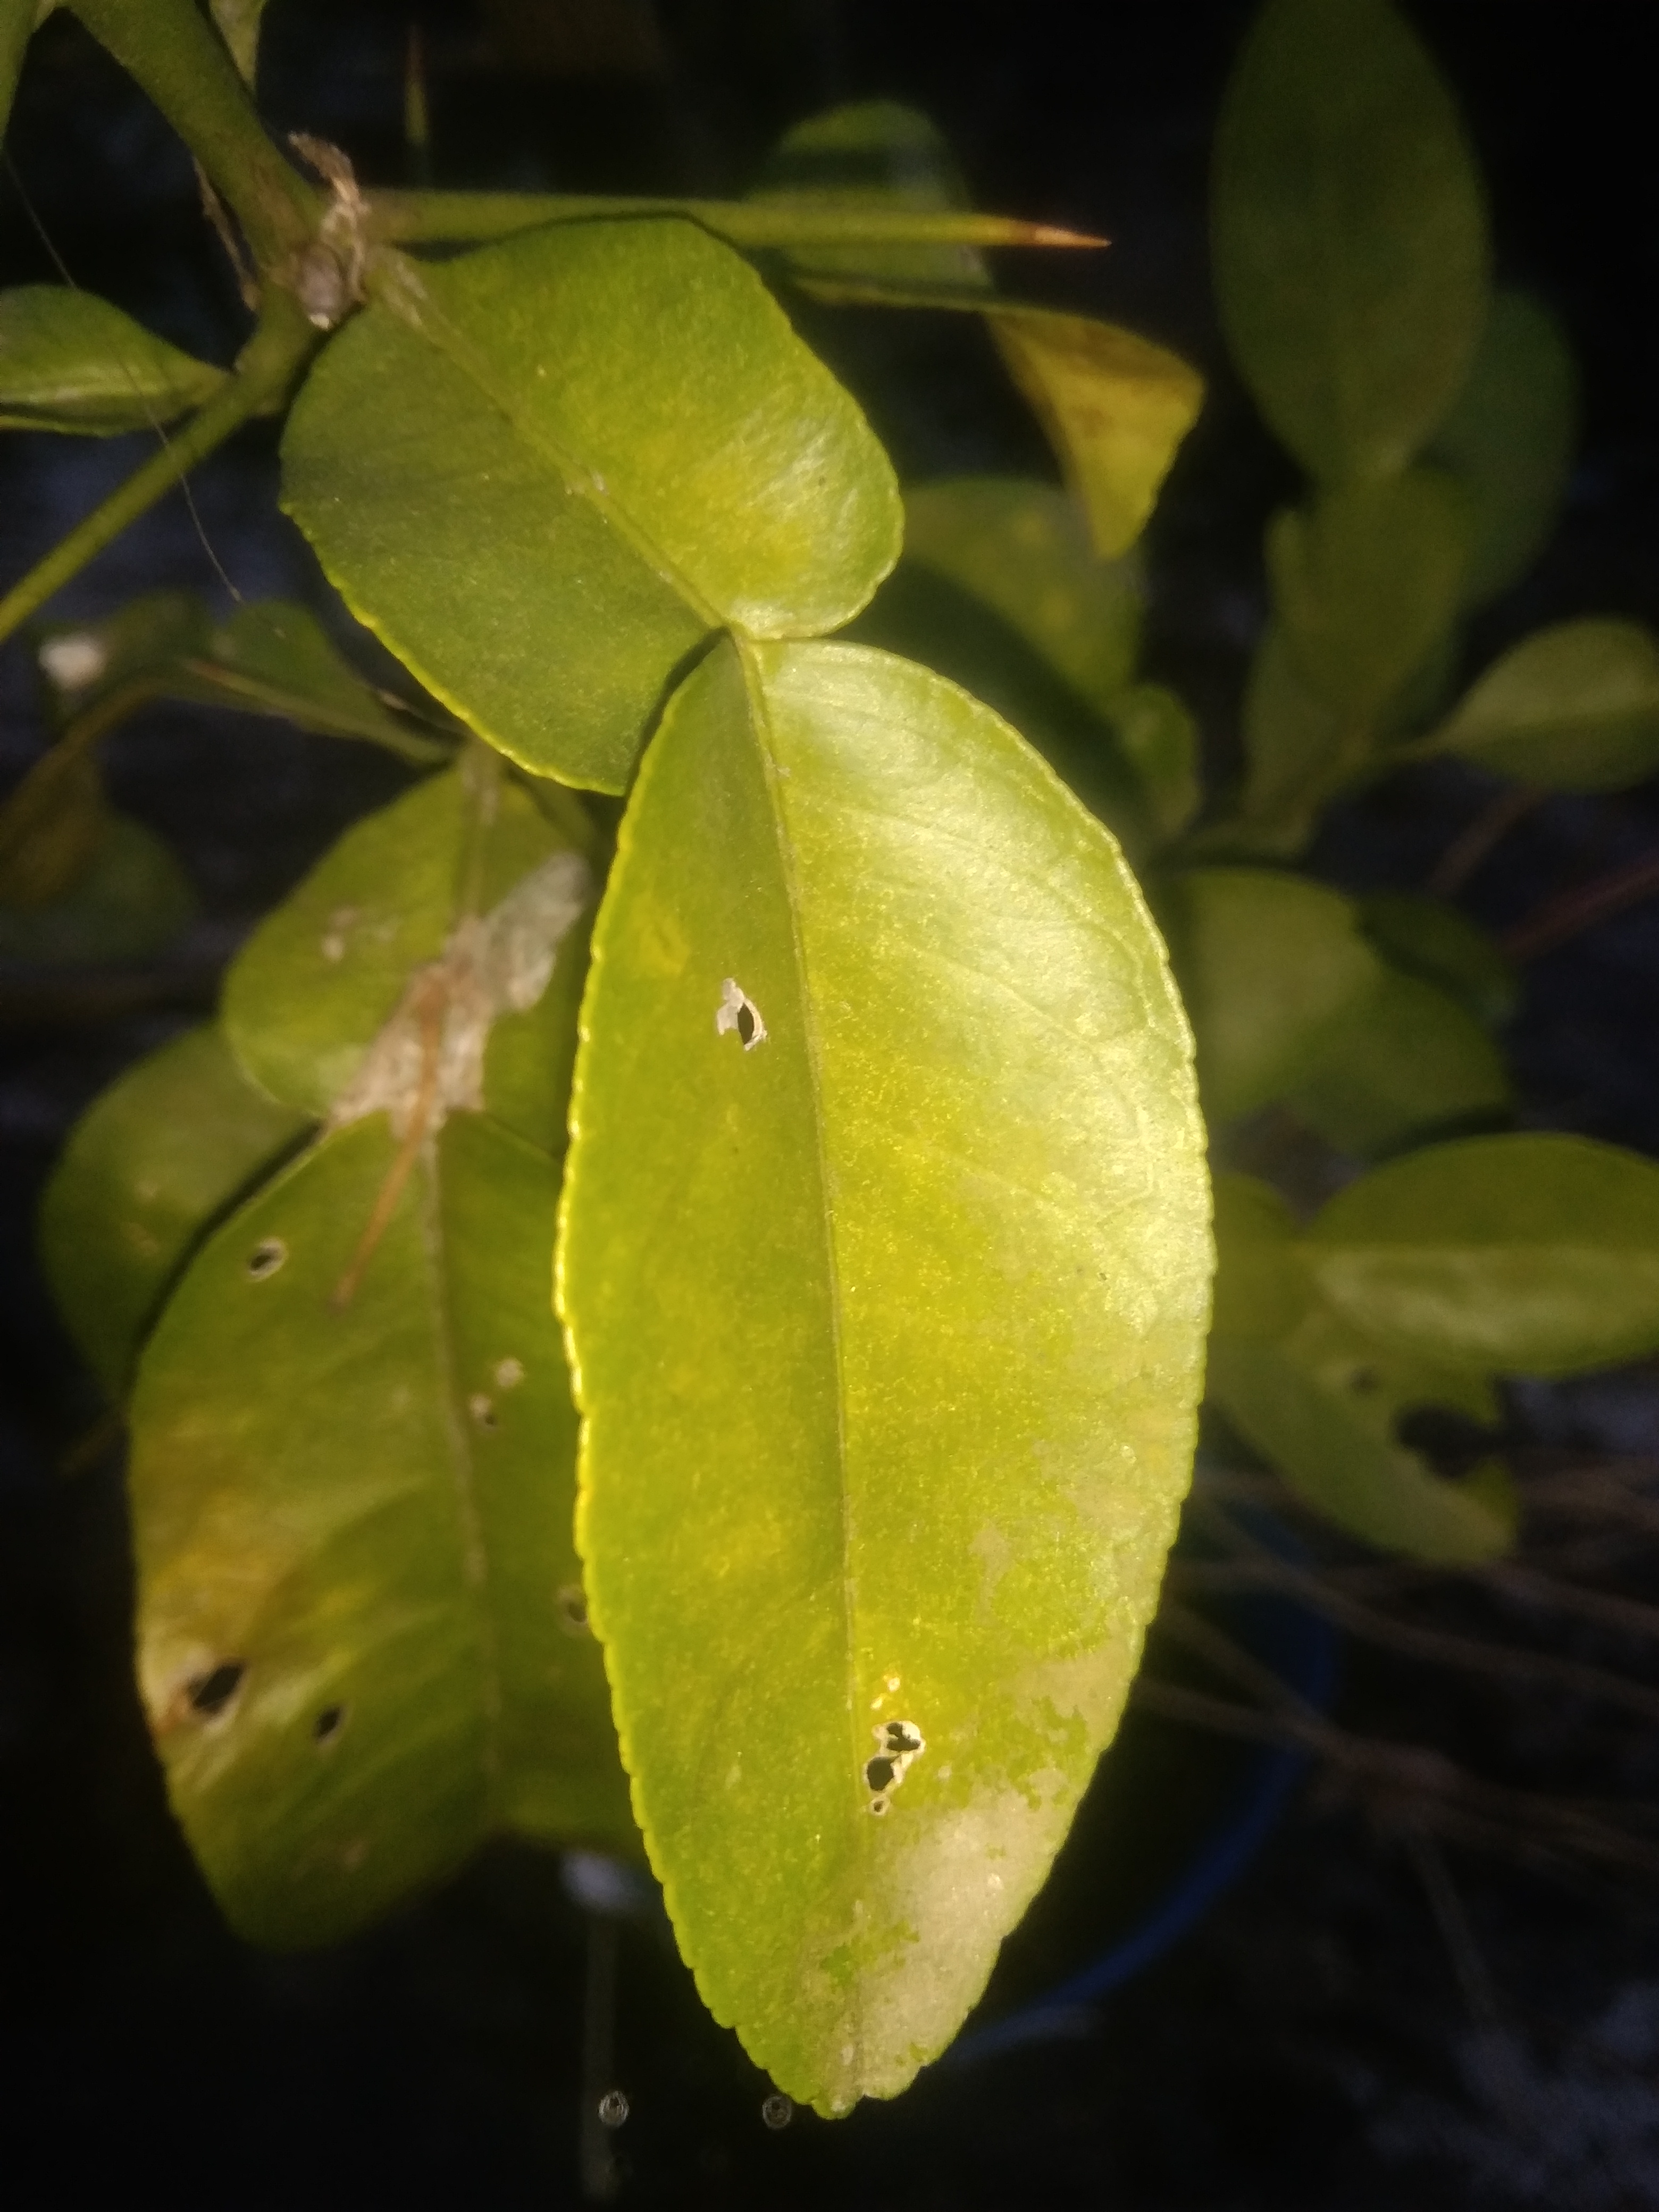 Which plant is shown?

lemon
